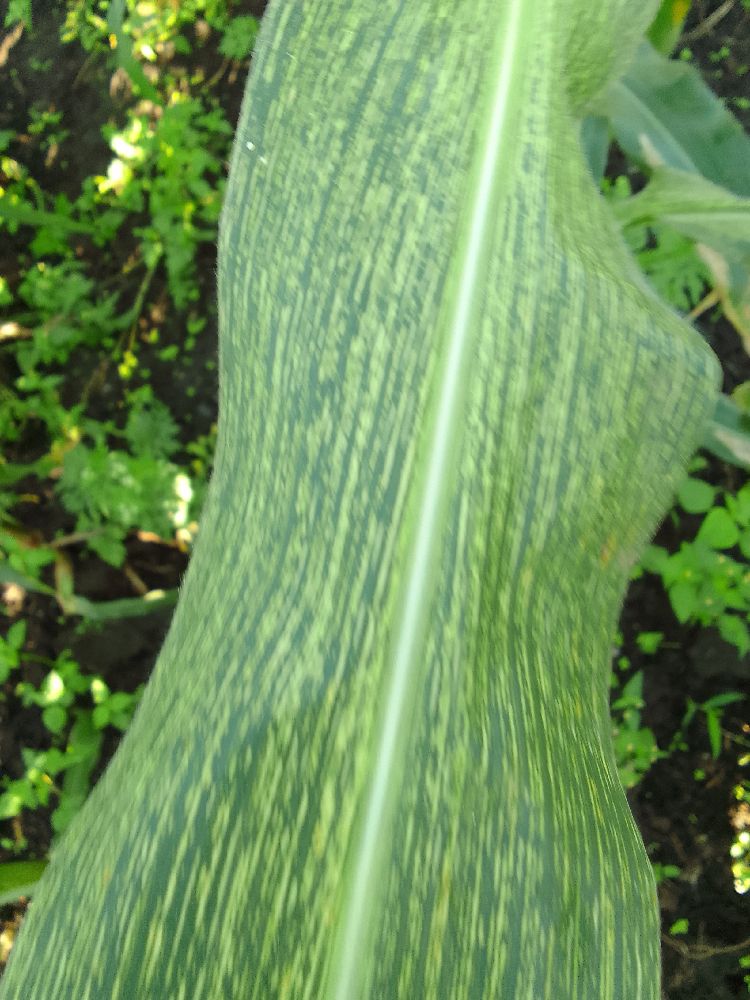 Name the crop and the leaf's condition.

maize, maize streak virus
